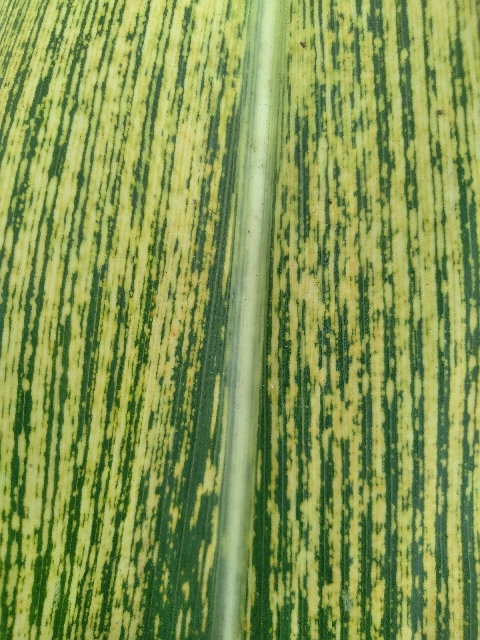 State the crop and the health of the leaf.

maize, maize streak virus
